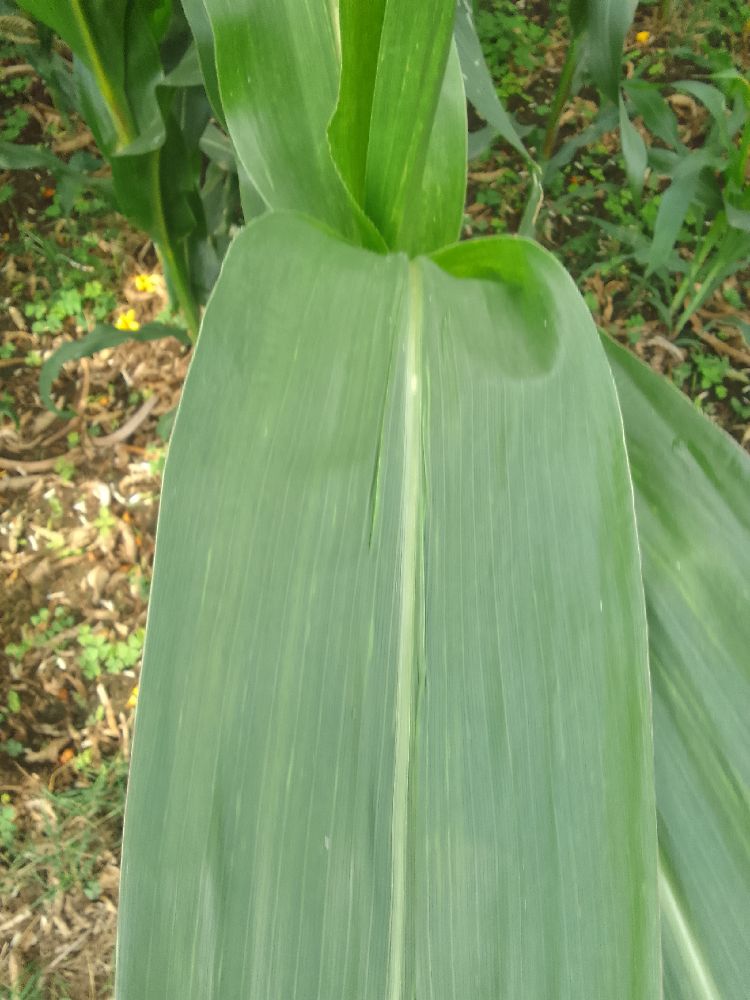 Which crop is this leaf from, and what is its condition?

maize, healthy
